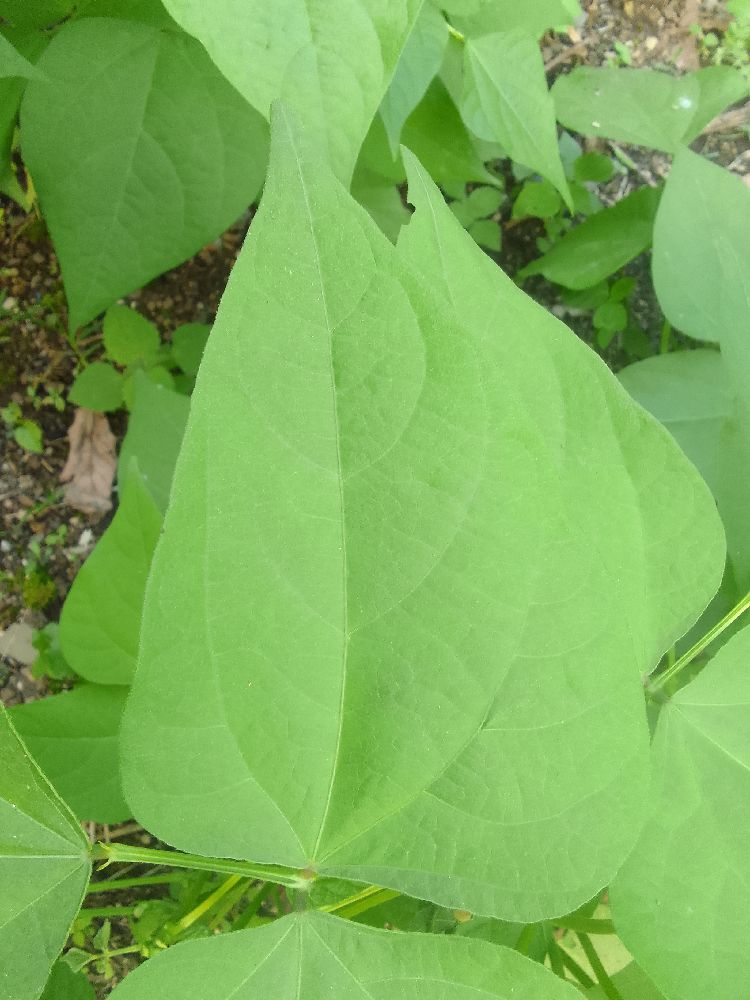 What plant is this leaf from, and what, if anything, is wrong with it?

common bean, healthy
